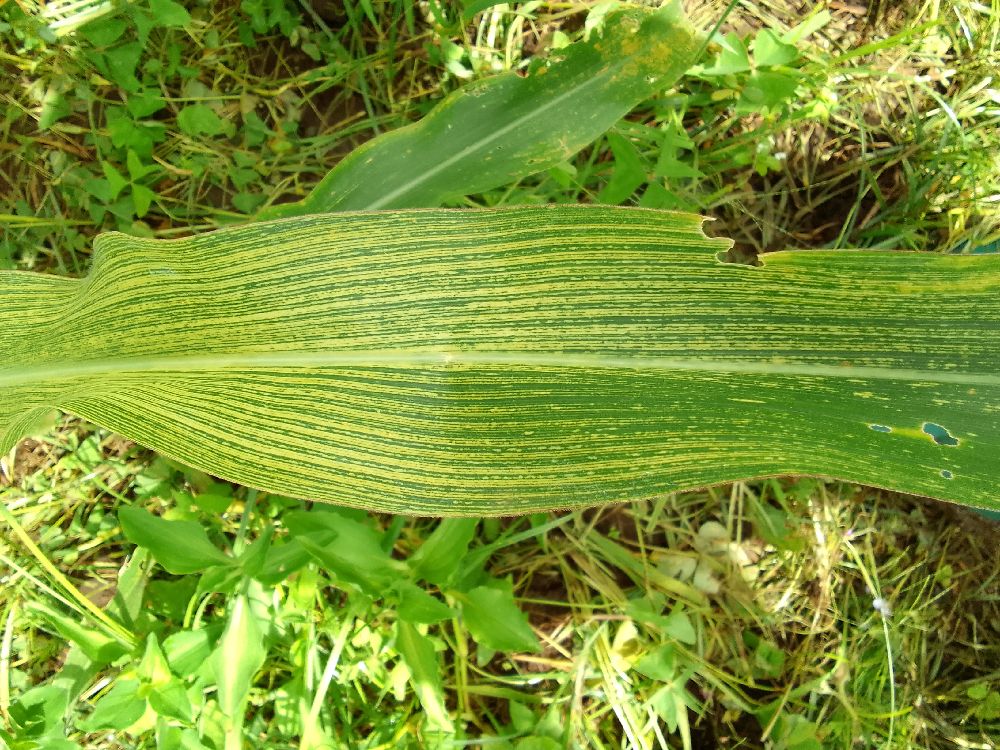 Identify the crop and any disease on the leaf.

maize, maize streak virus
